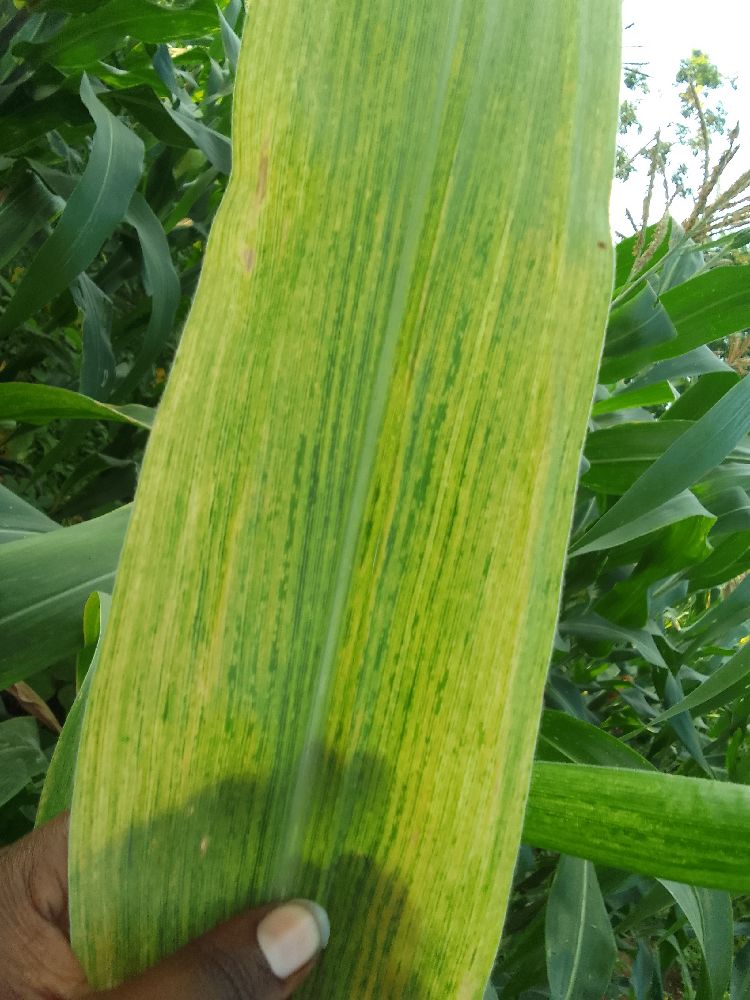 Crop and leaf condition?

maize, maize lethal necrosis
